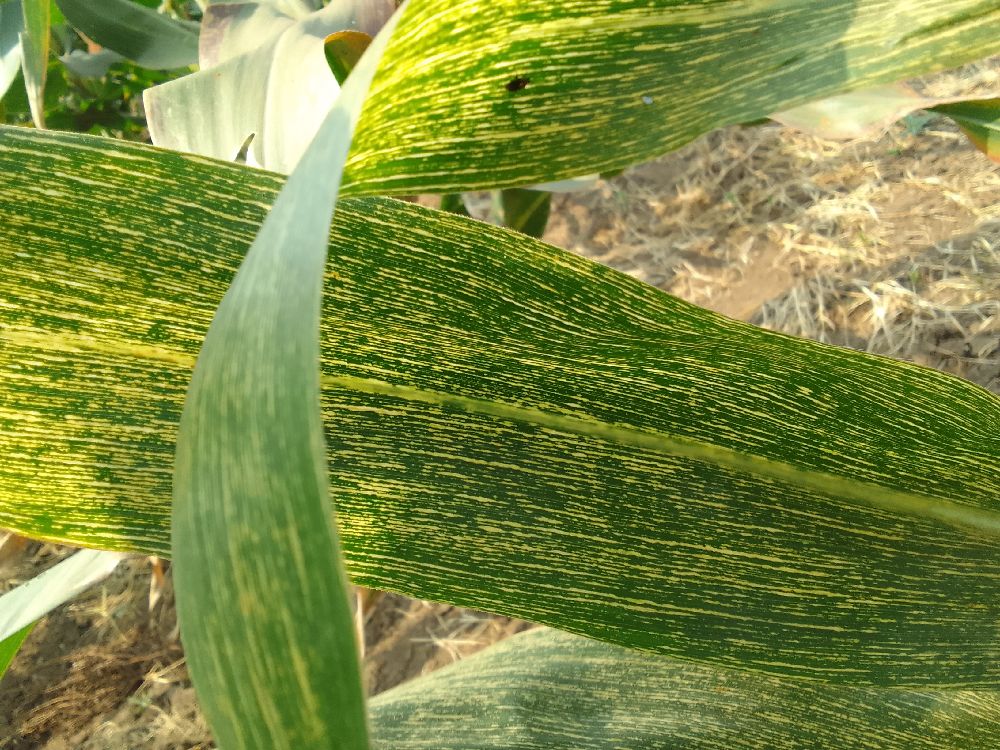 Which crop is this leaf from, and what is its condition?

maize, healthy
